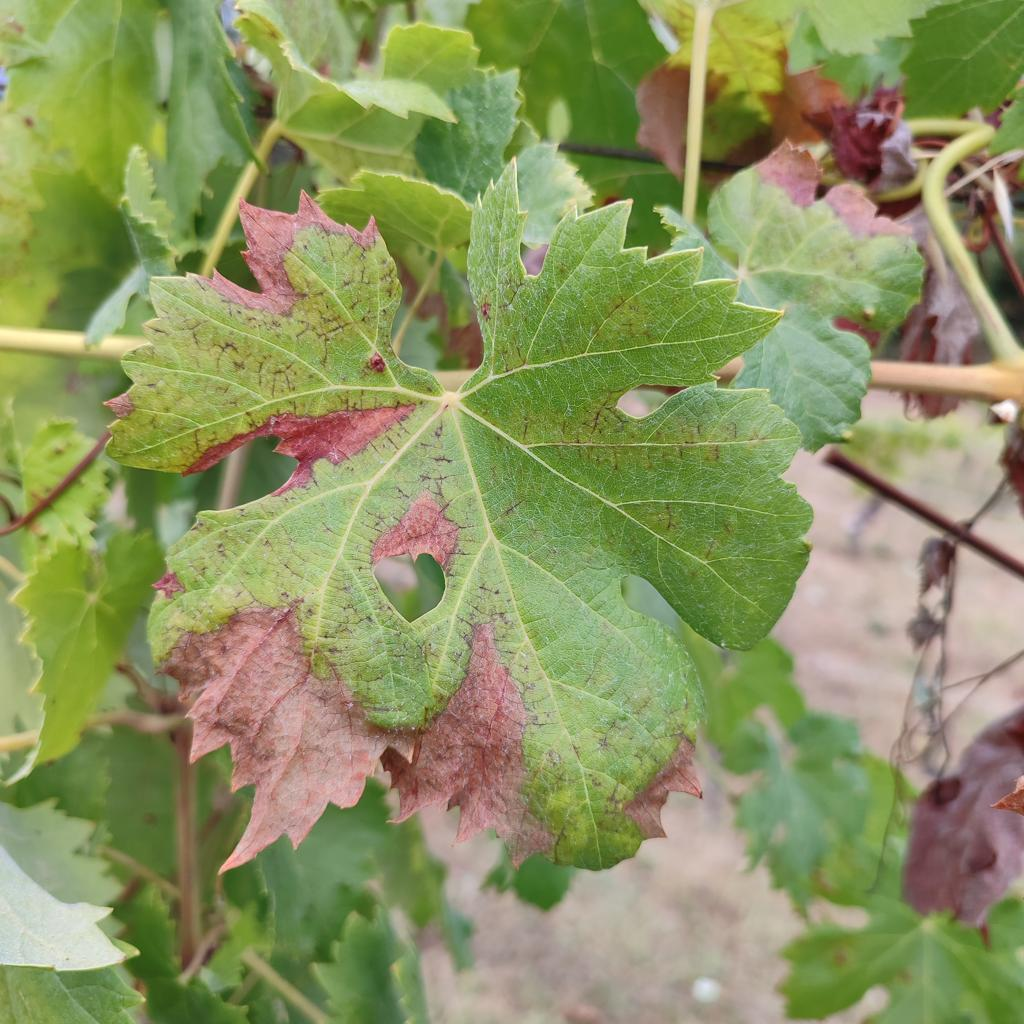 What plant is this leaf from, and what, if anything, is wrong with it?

grapevine, esca complex
